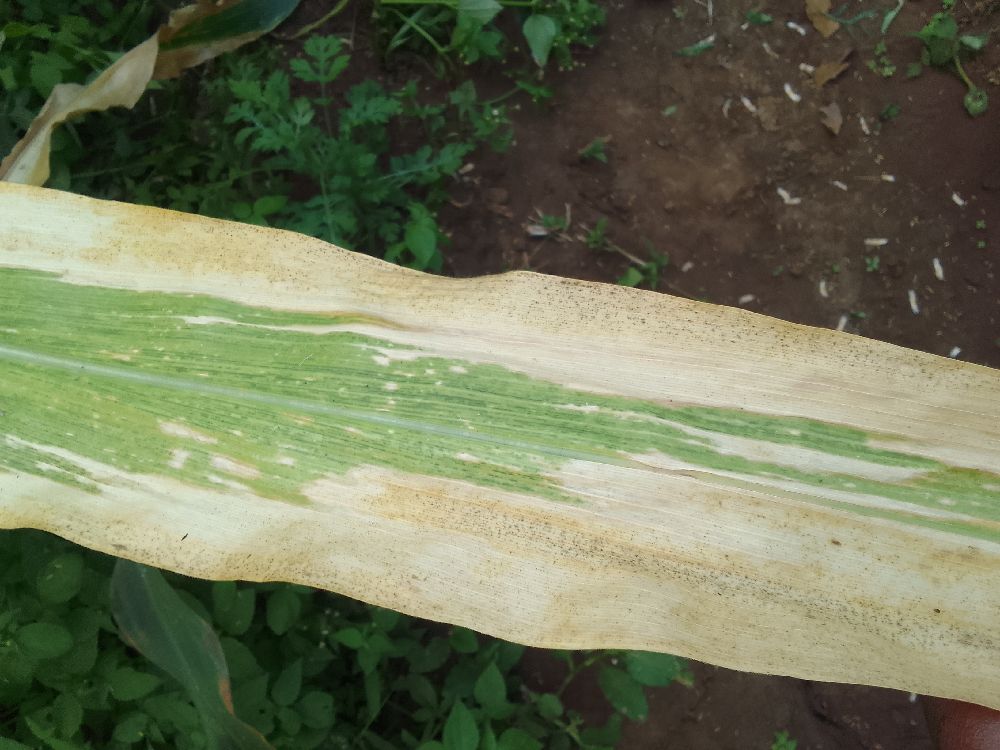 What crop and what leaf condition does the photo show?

maize, maize lethal necrosis
